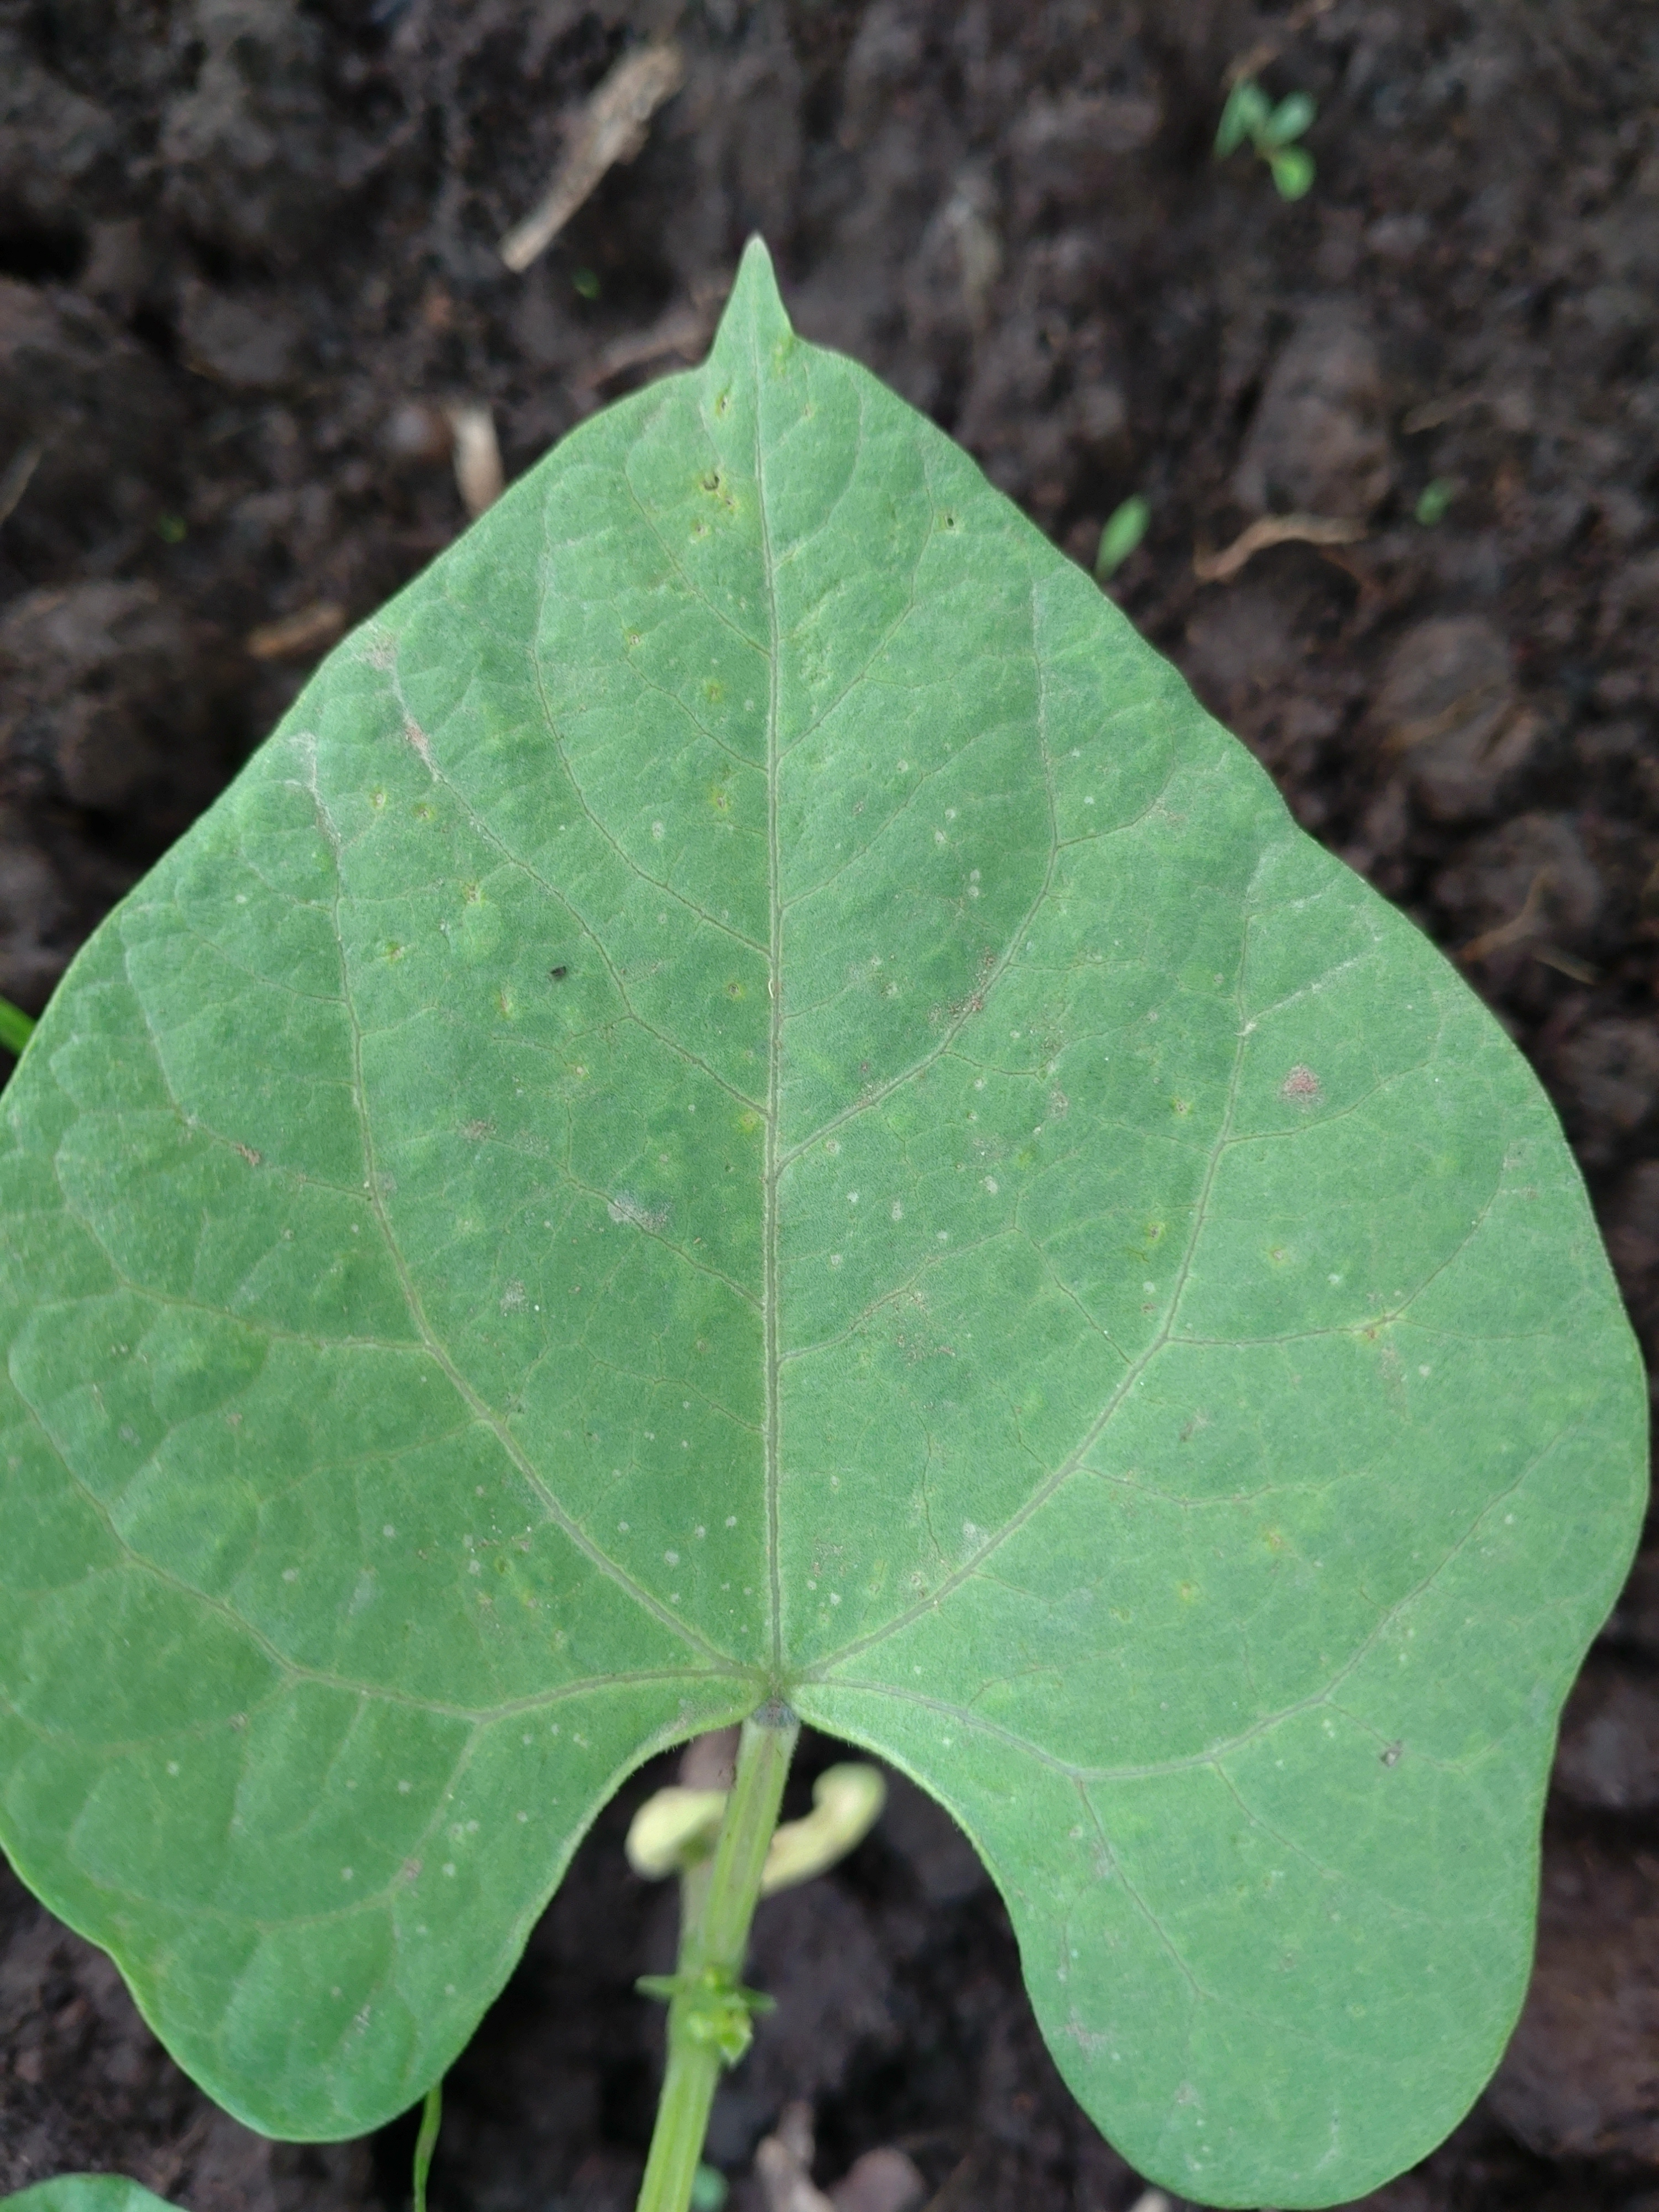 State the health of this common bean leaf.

healthy
